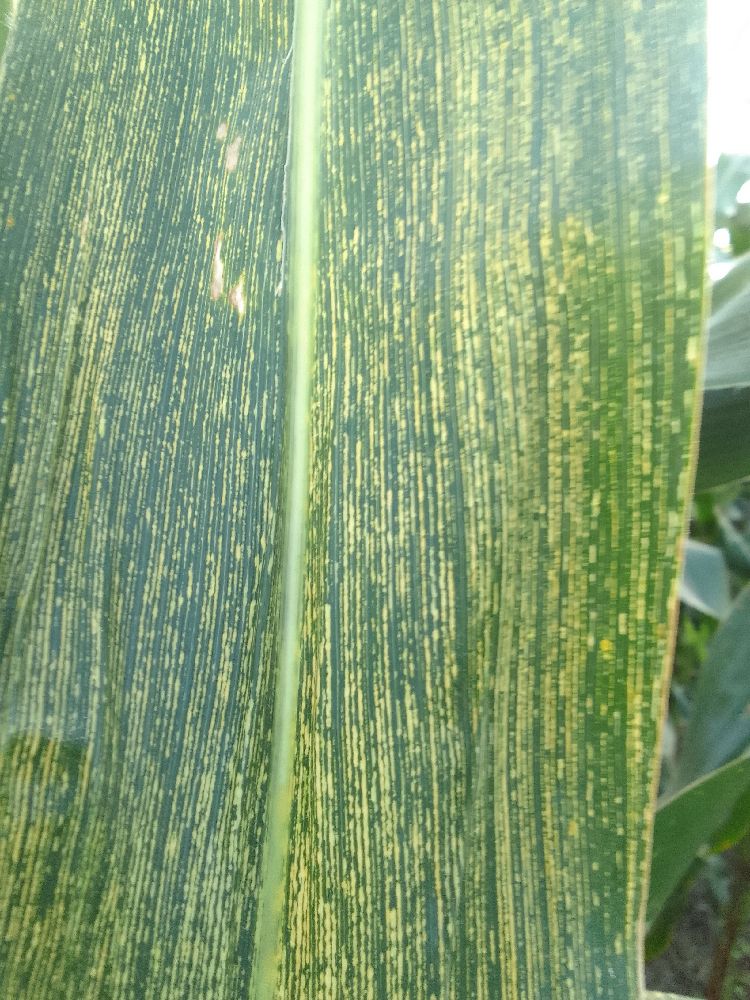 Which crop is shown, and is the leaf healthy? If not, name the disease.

maize, maize streak virus
